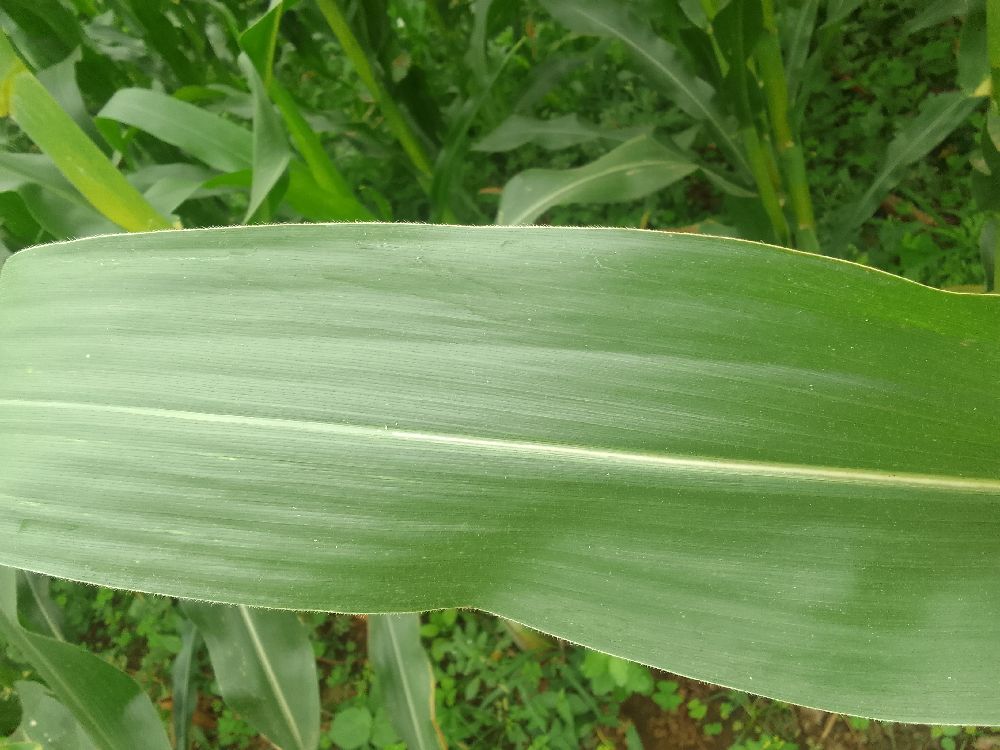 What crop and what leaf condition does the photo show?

maize, healthy
